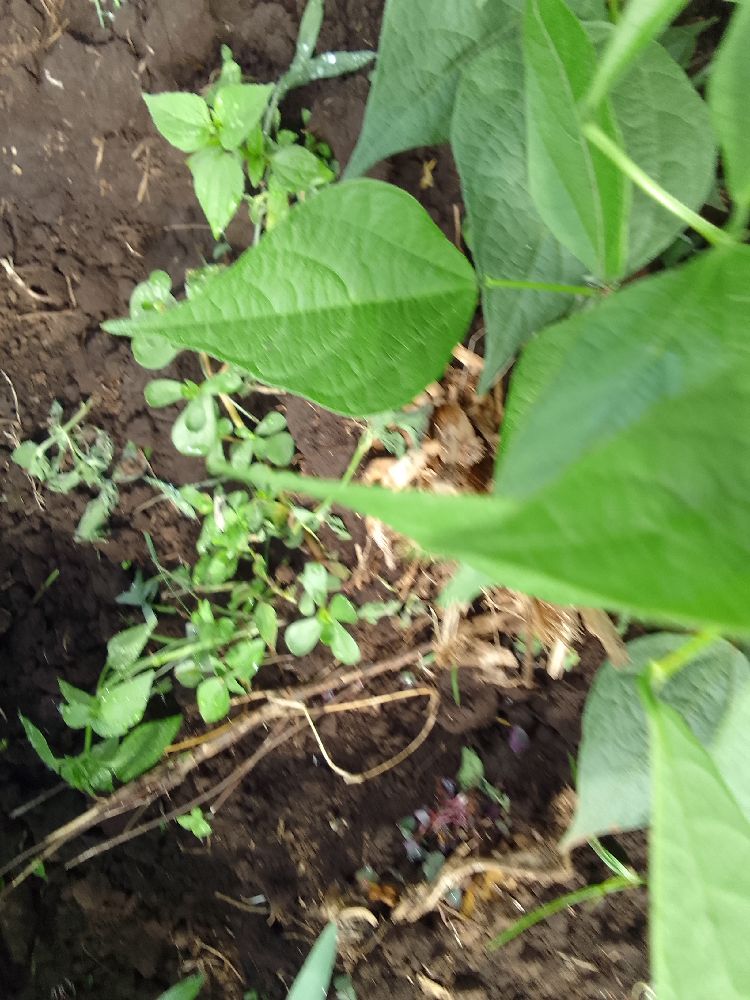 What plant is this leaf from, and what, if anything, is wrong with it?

common bean, healthy
